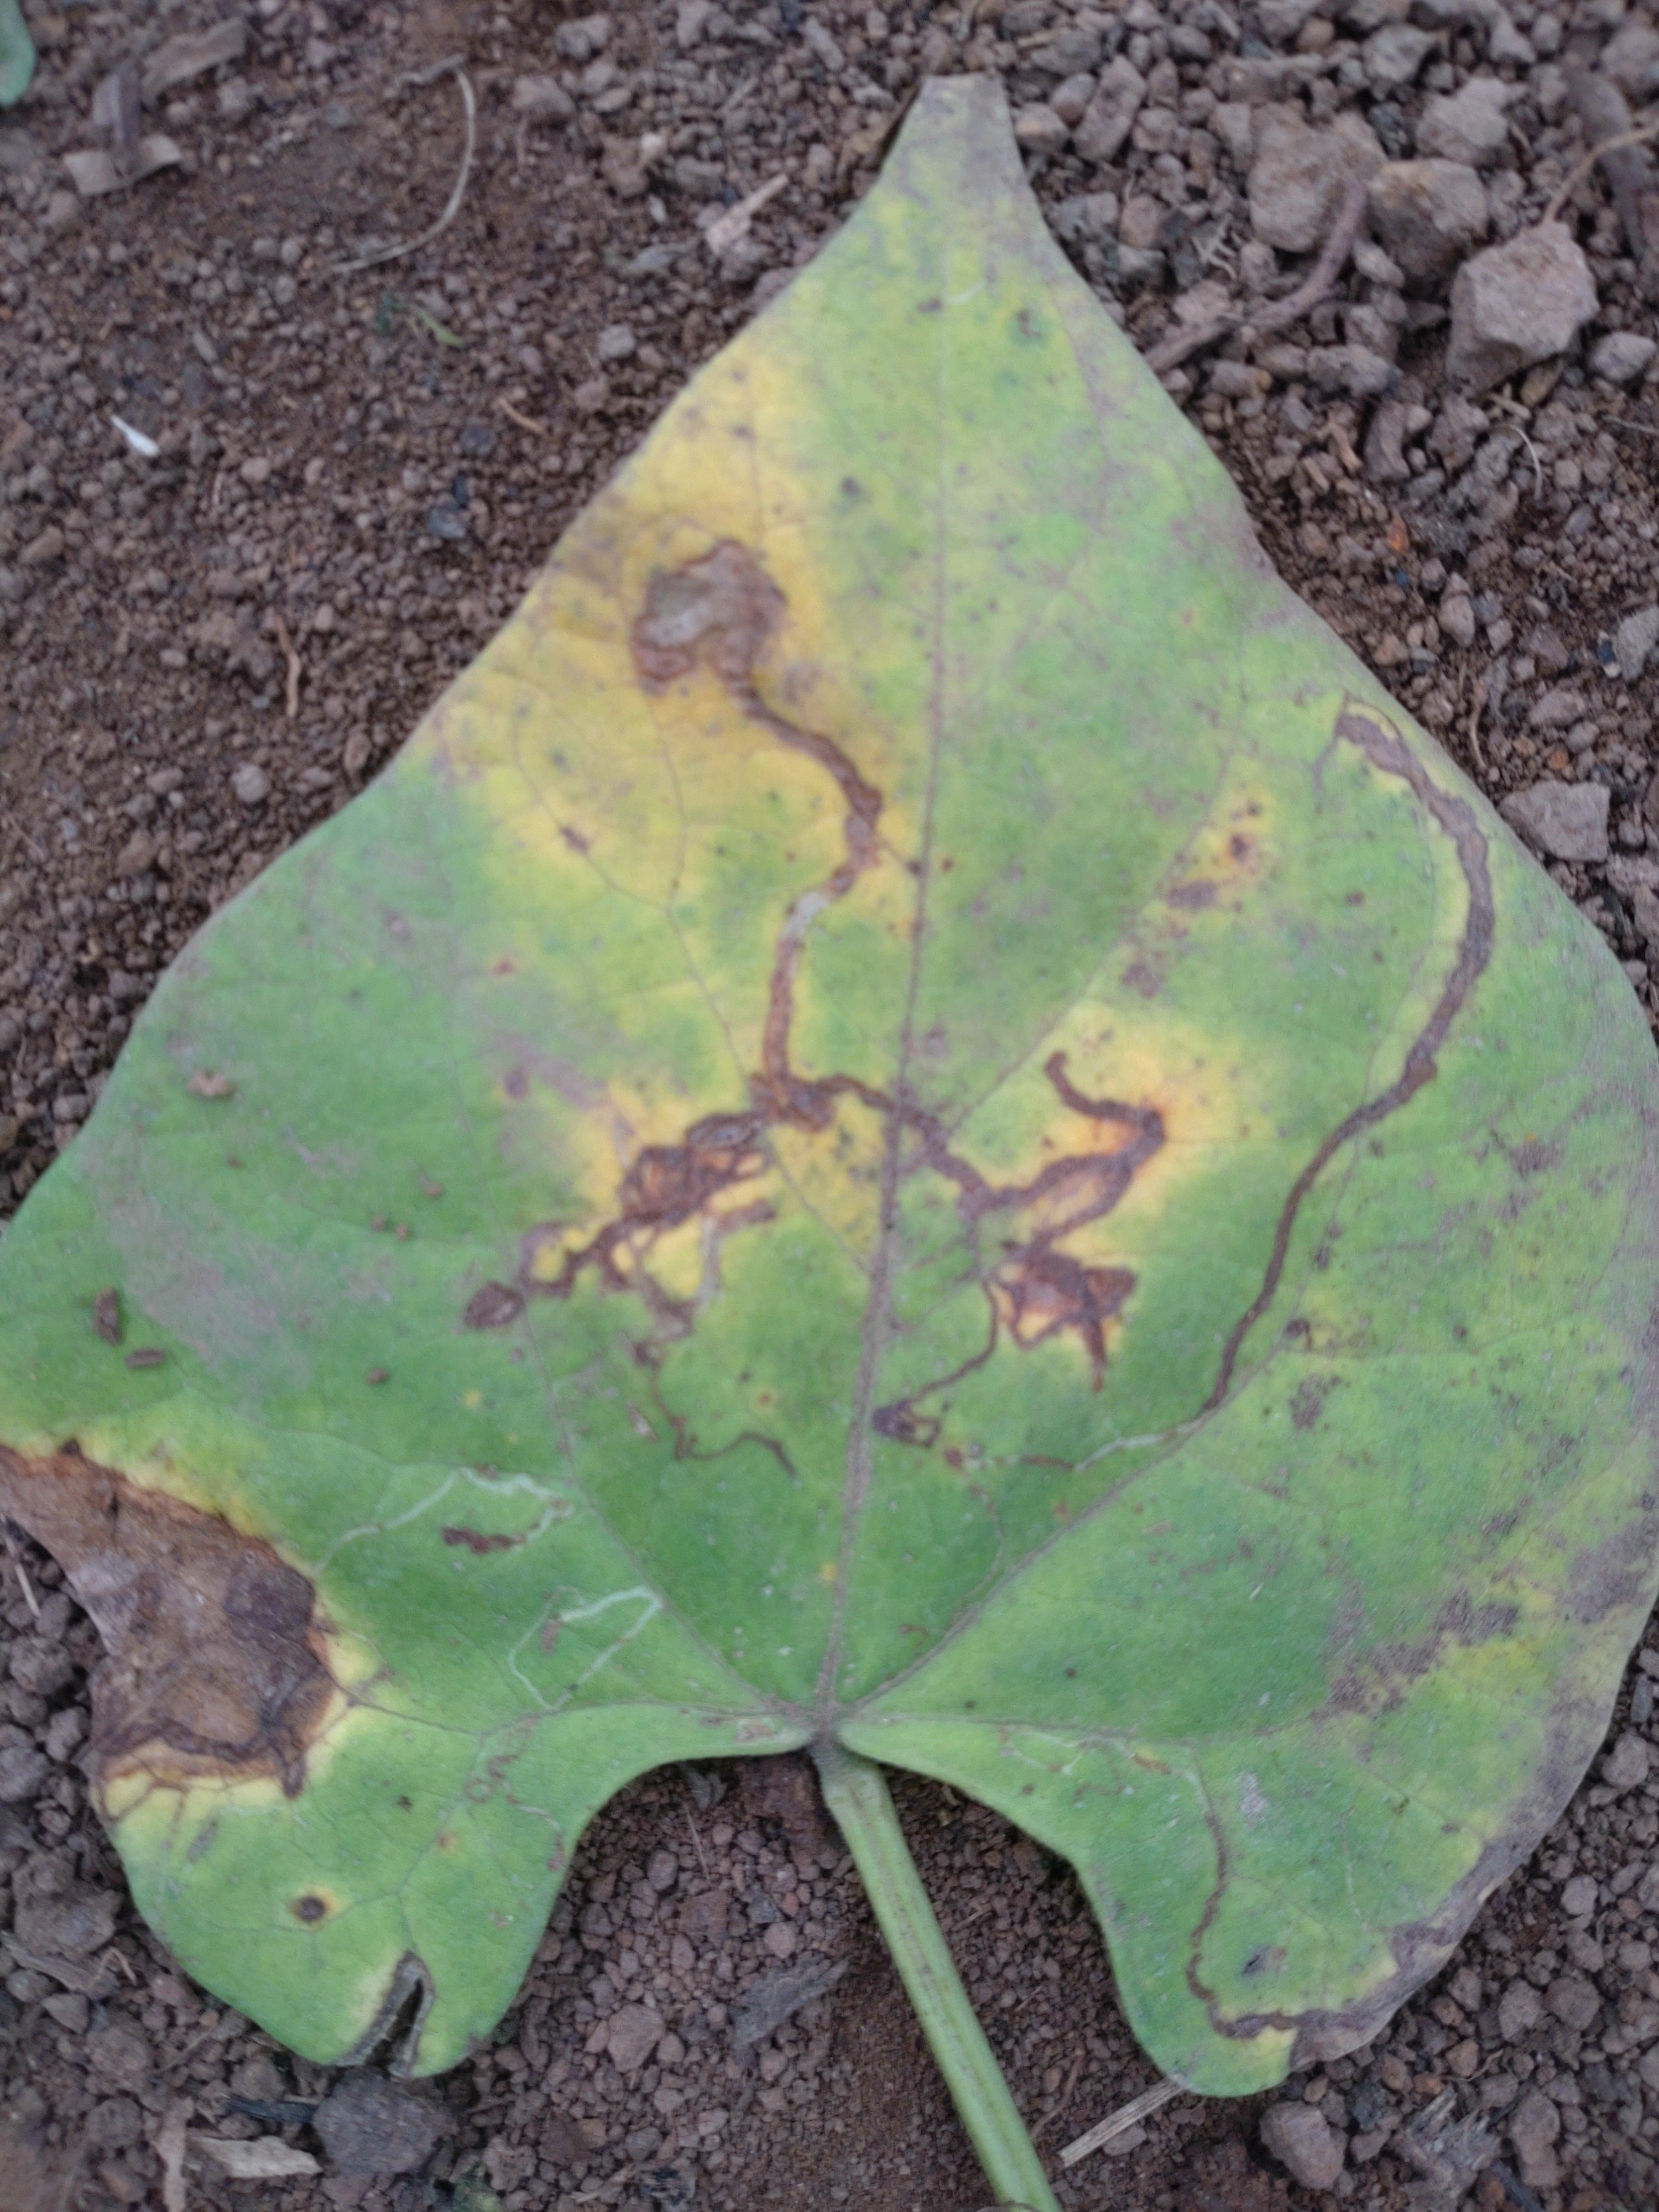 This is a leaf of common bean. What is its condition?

rust
